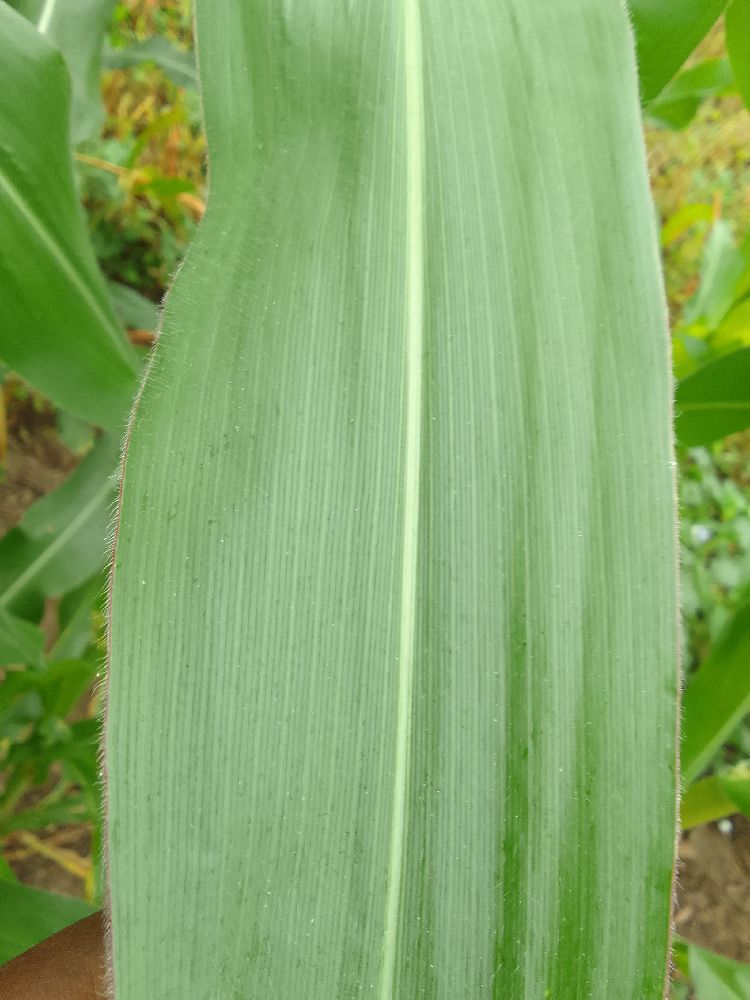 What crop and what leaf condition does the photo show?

maize, healthy
